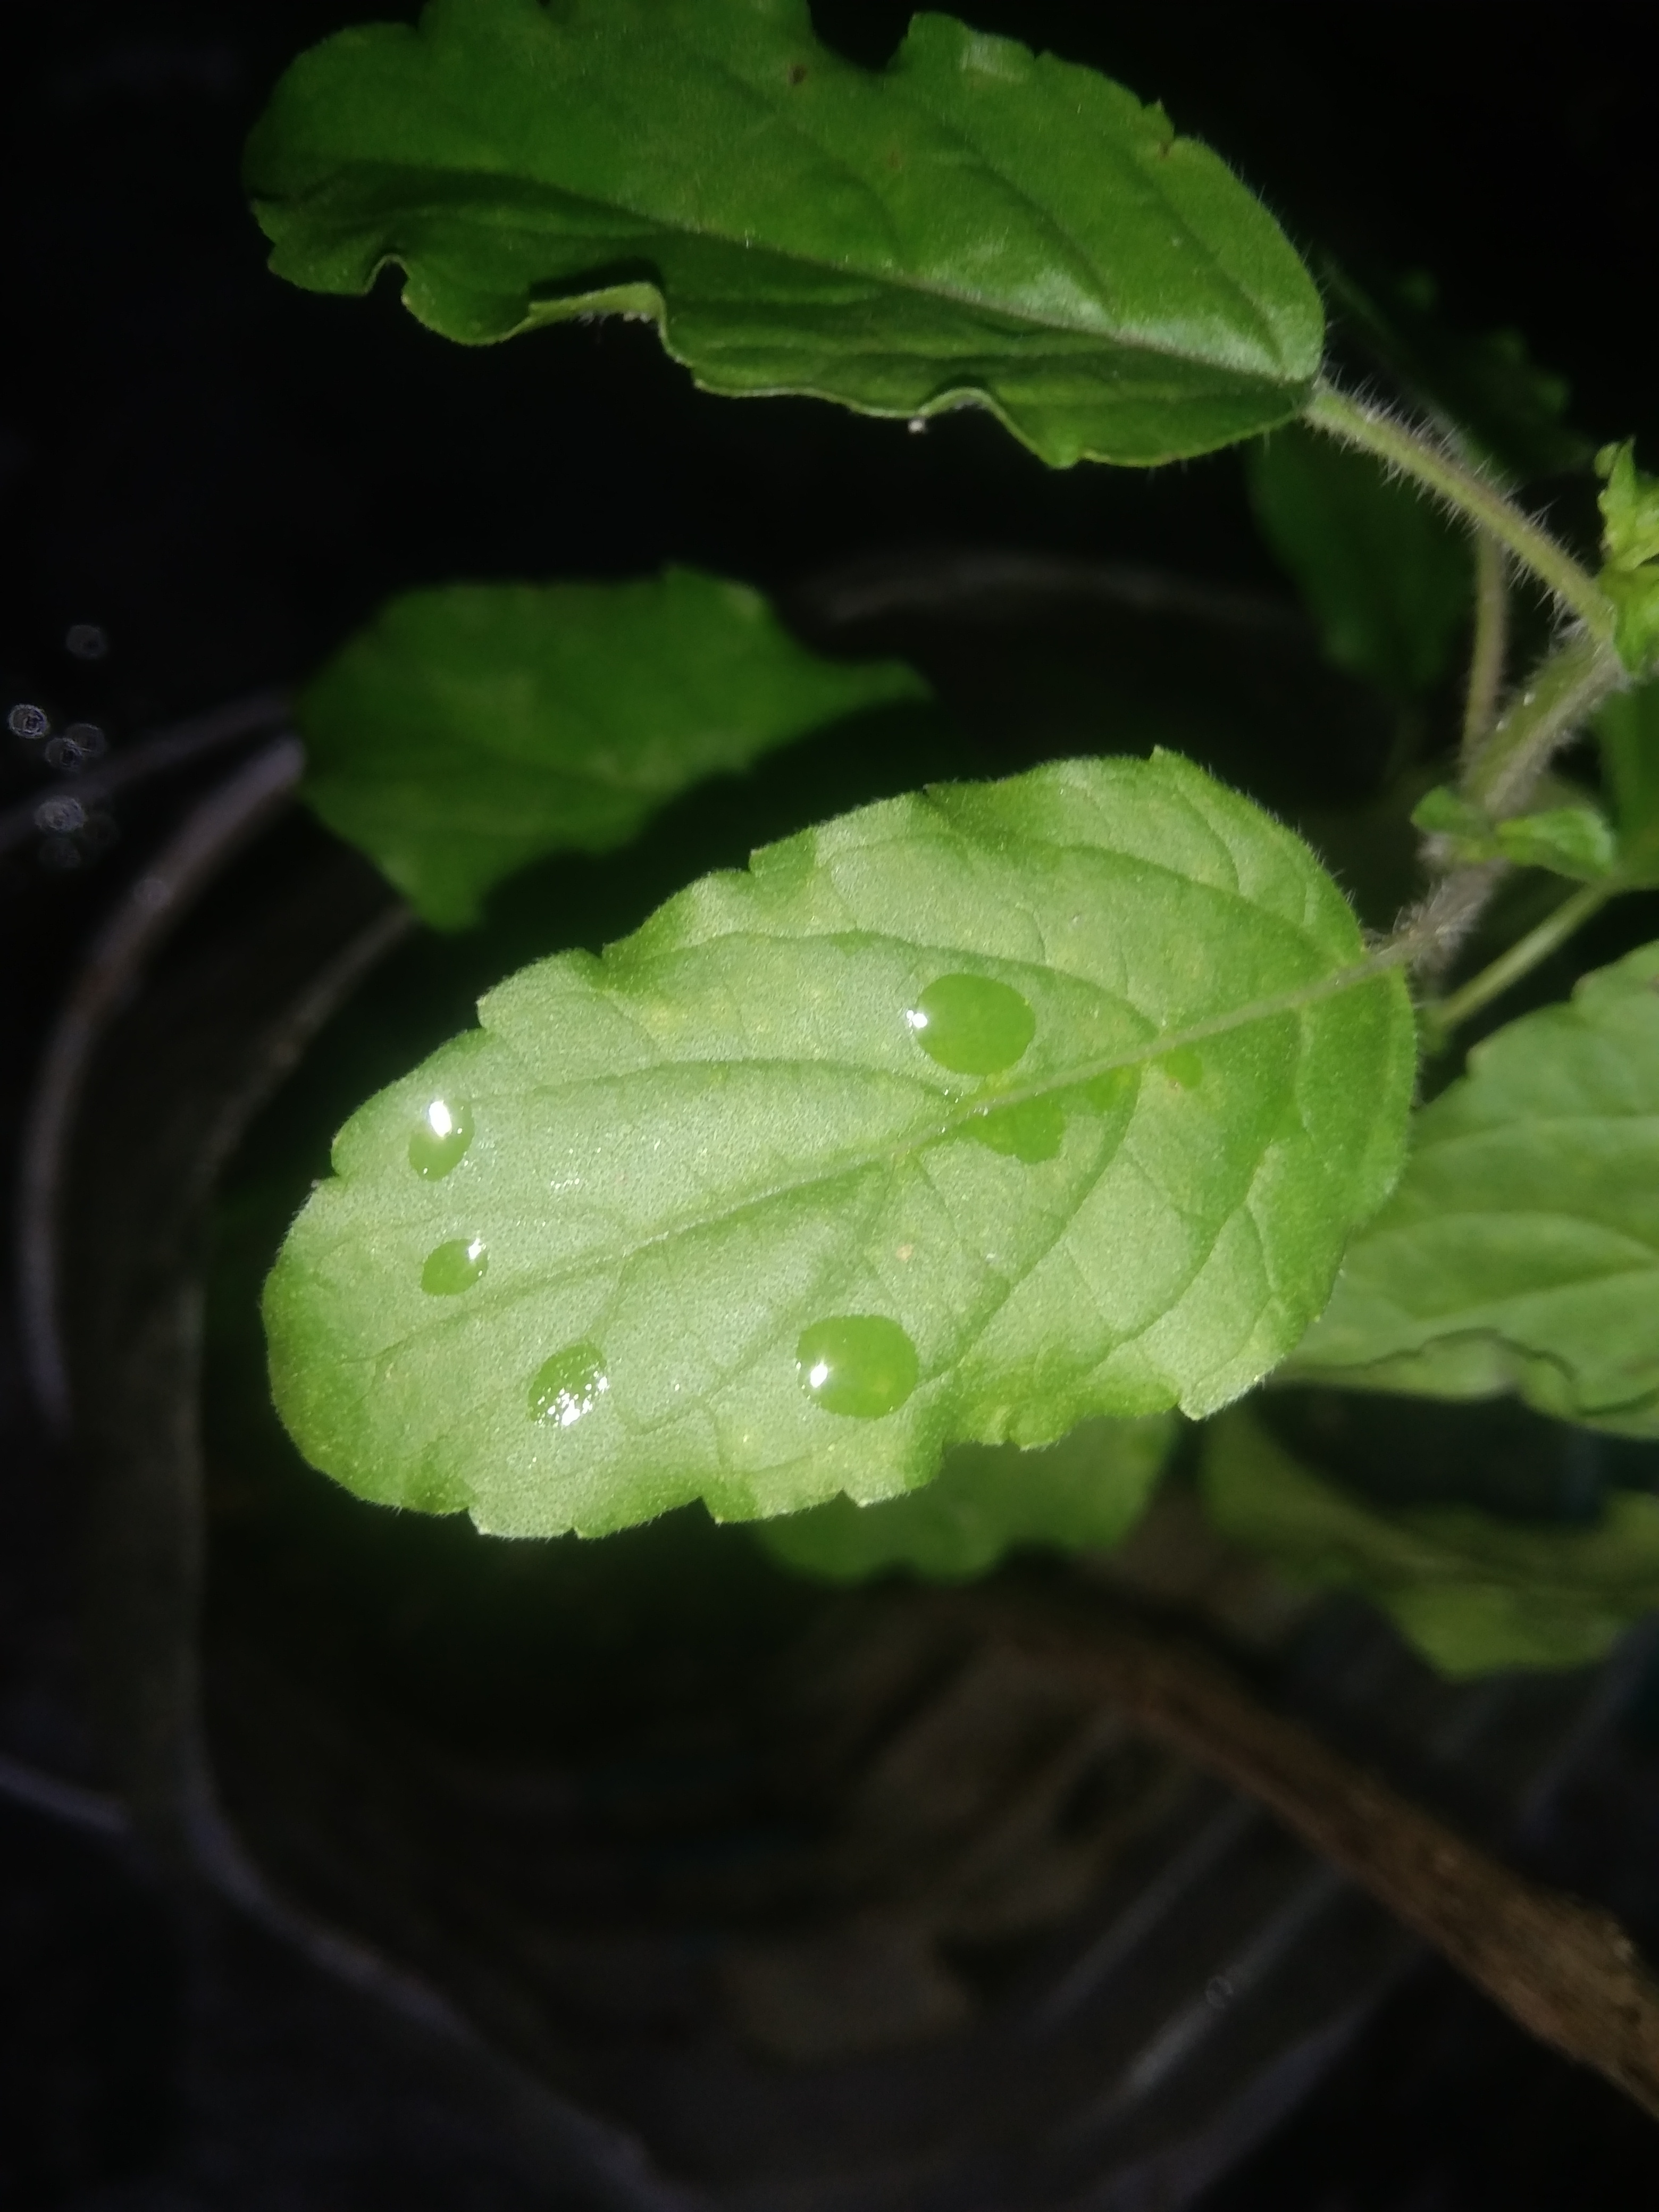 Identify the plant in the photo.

tulshi
